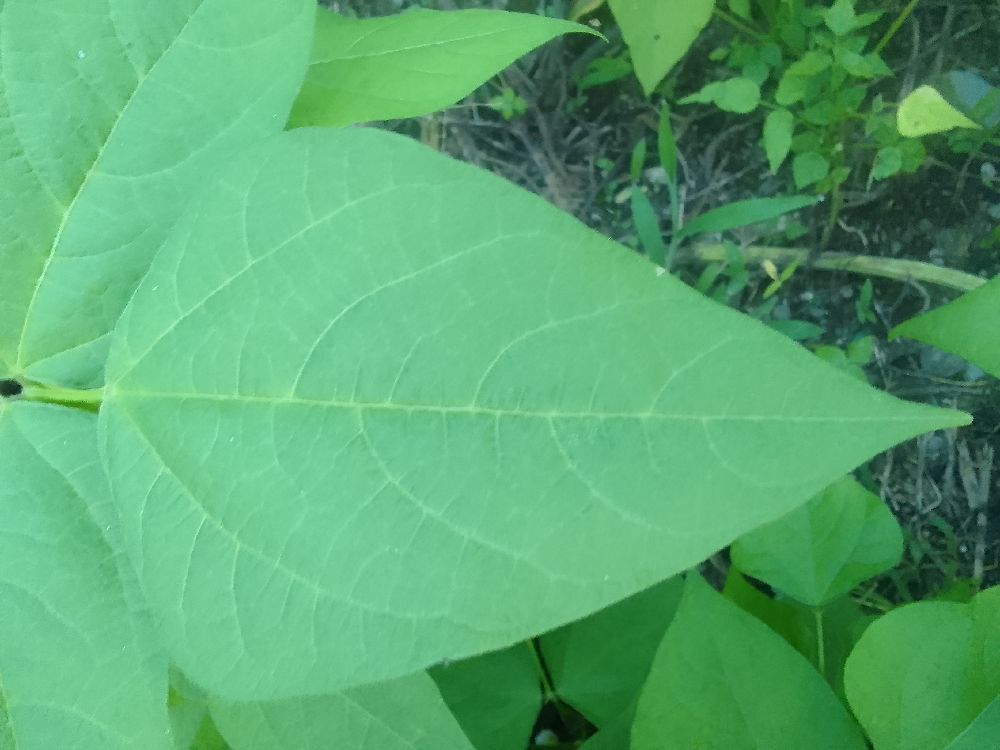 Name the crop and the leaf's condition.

common bean, healthy
